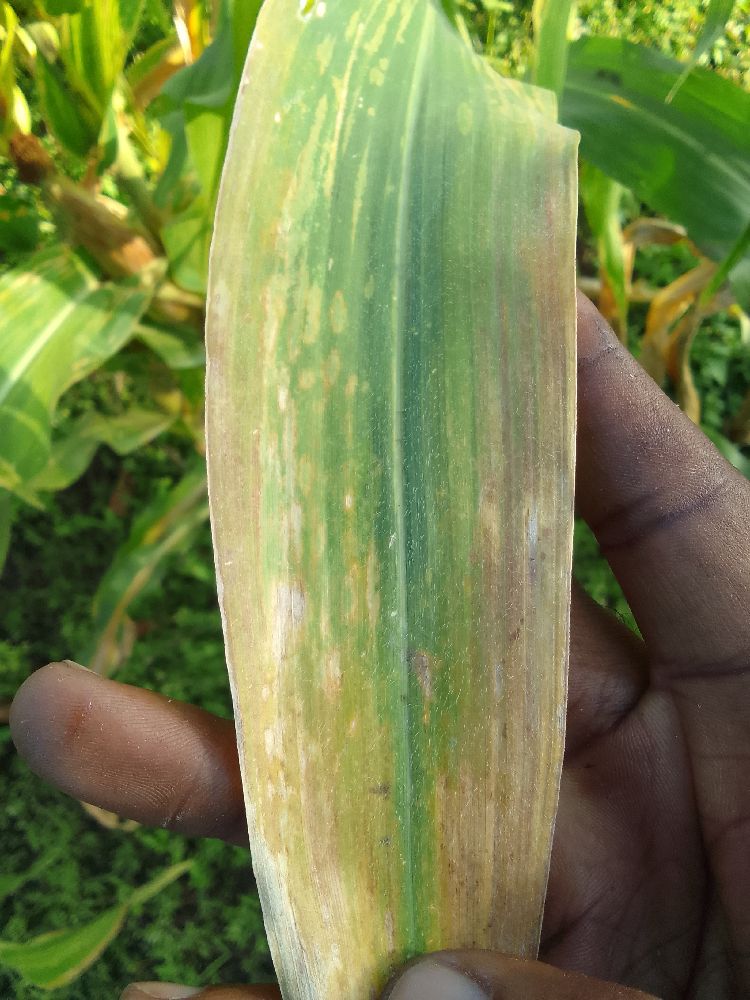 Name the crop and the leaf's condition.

maize, maize lethal necrosis
